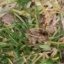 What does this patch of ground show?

grass
